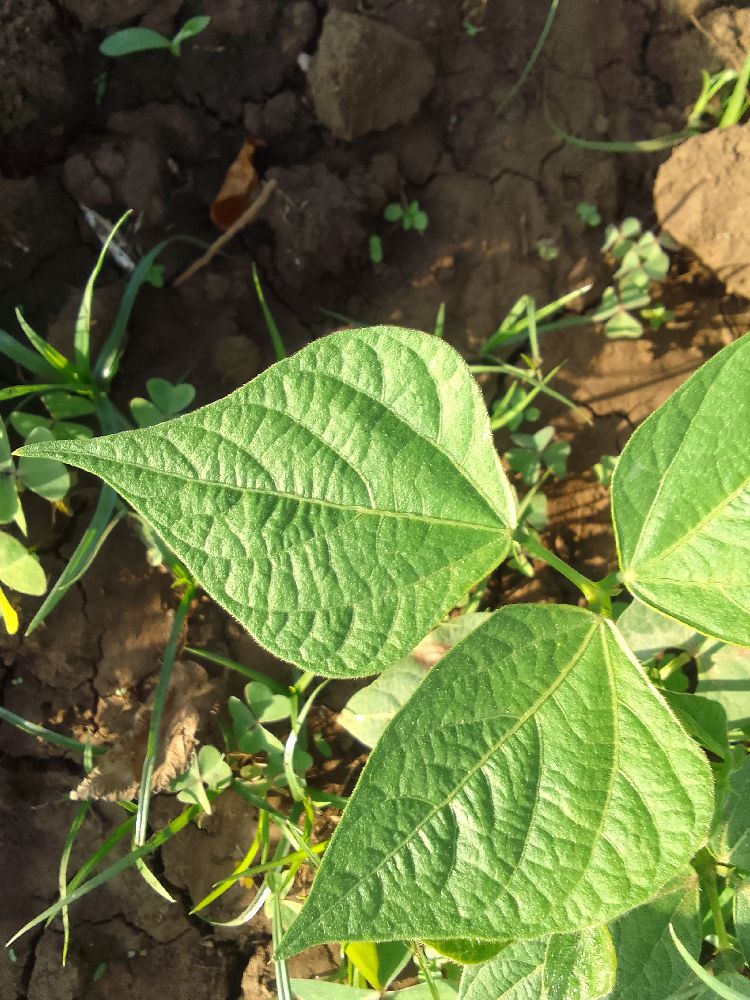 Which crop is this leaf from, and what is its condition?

common bean, healthy
